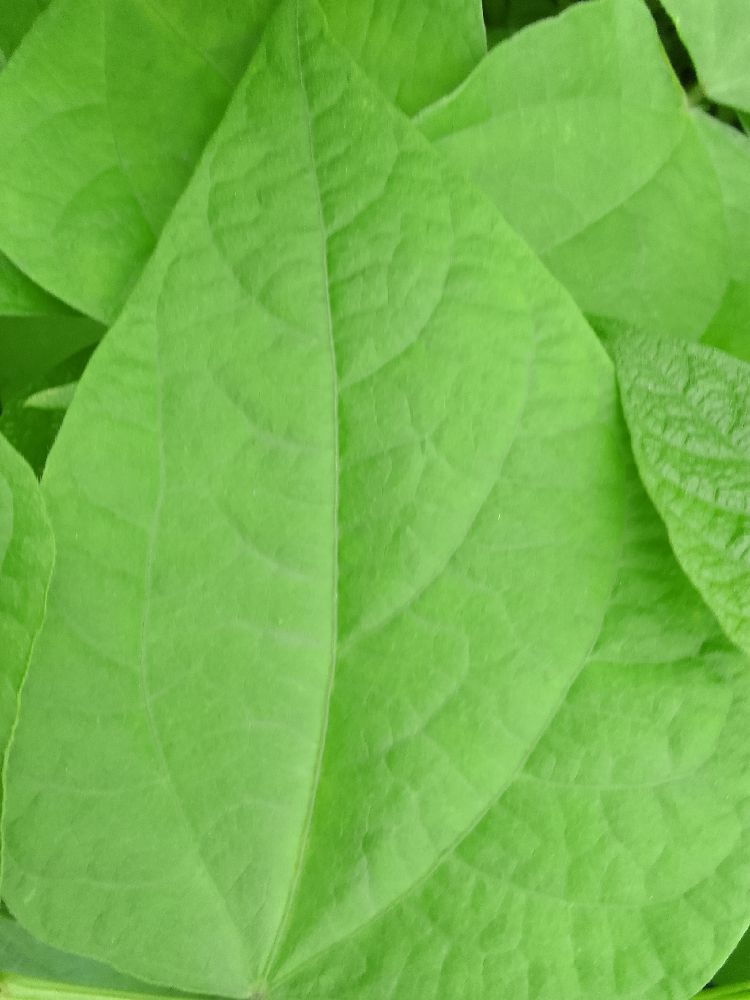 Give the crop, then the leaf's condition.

common bean, healthy
